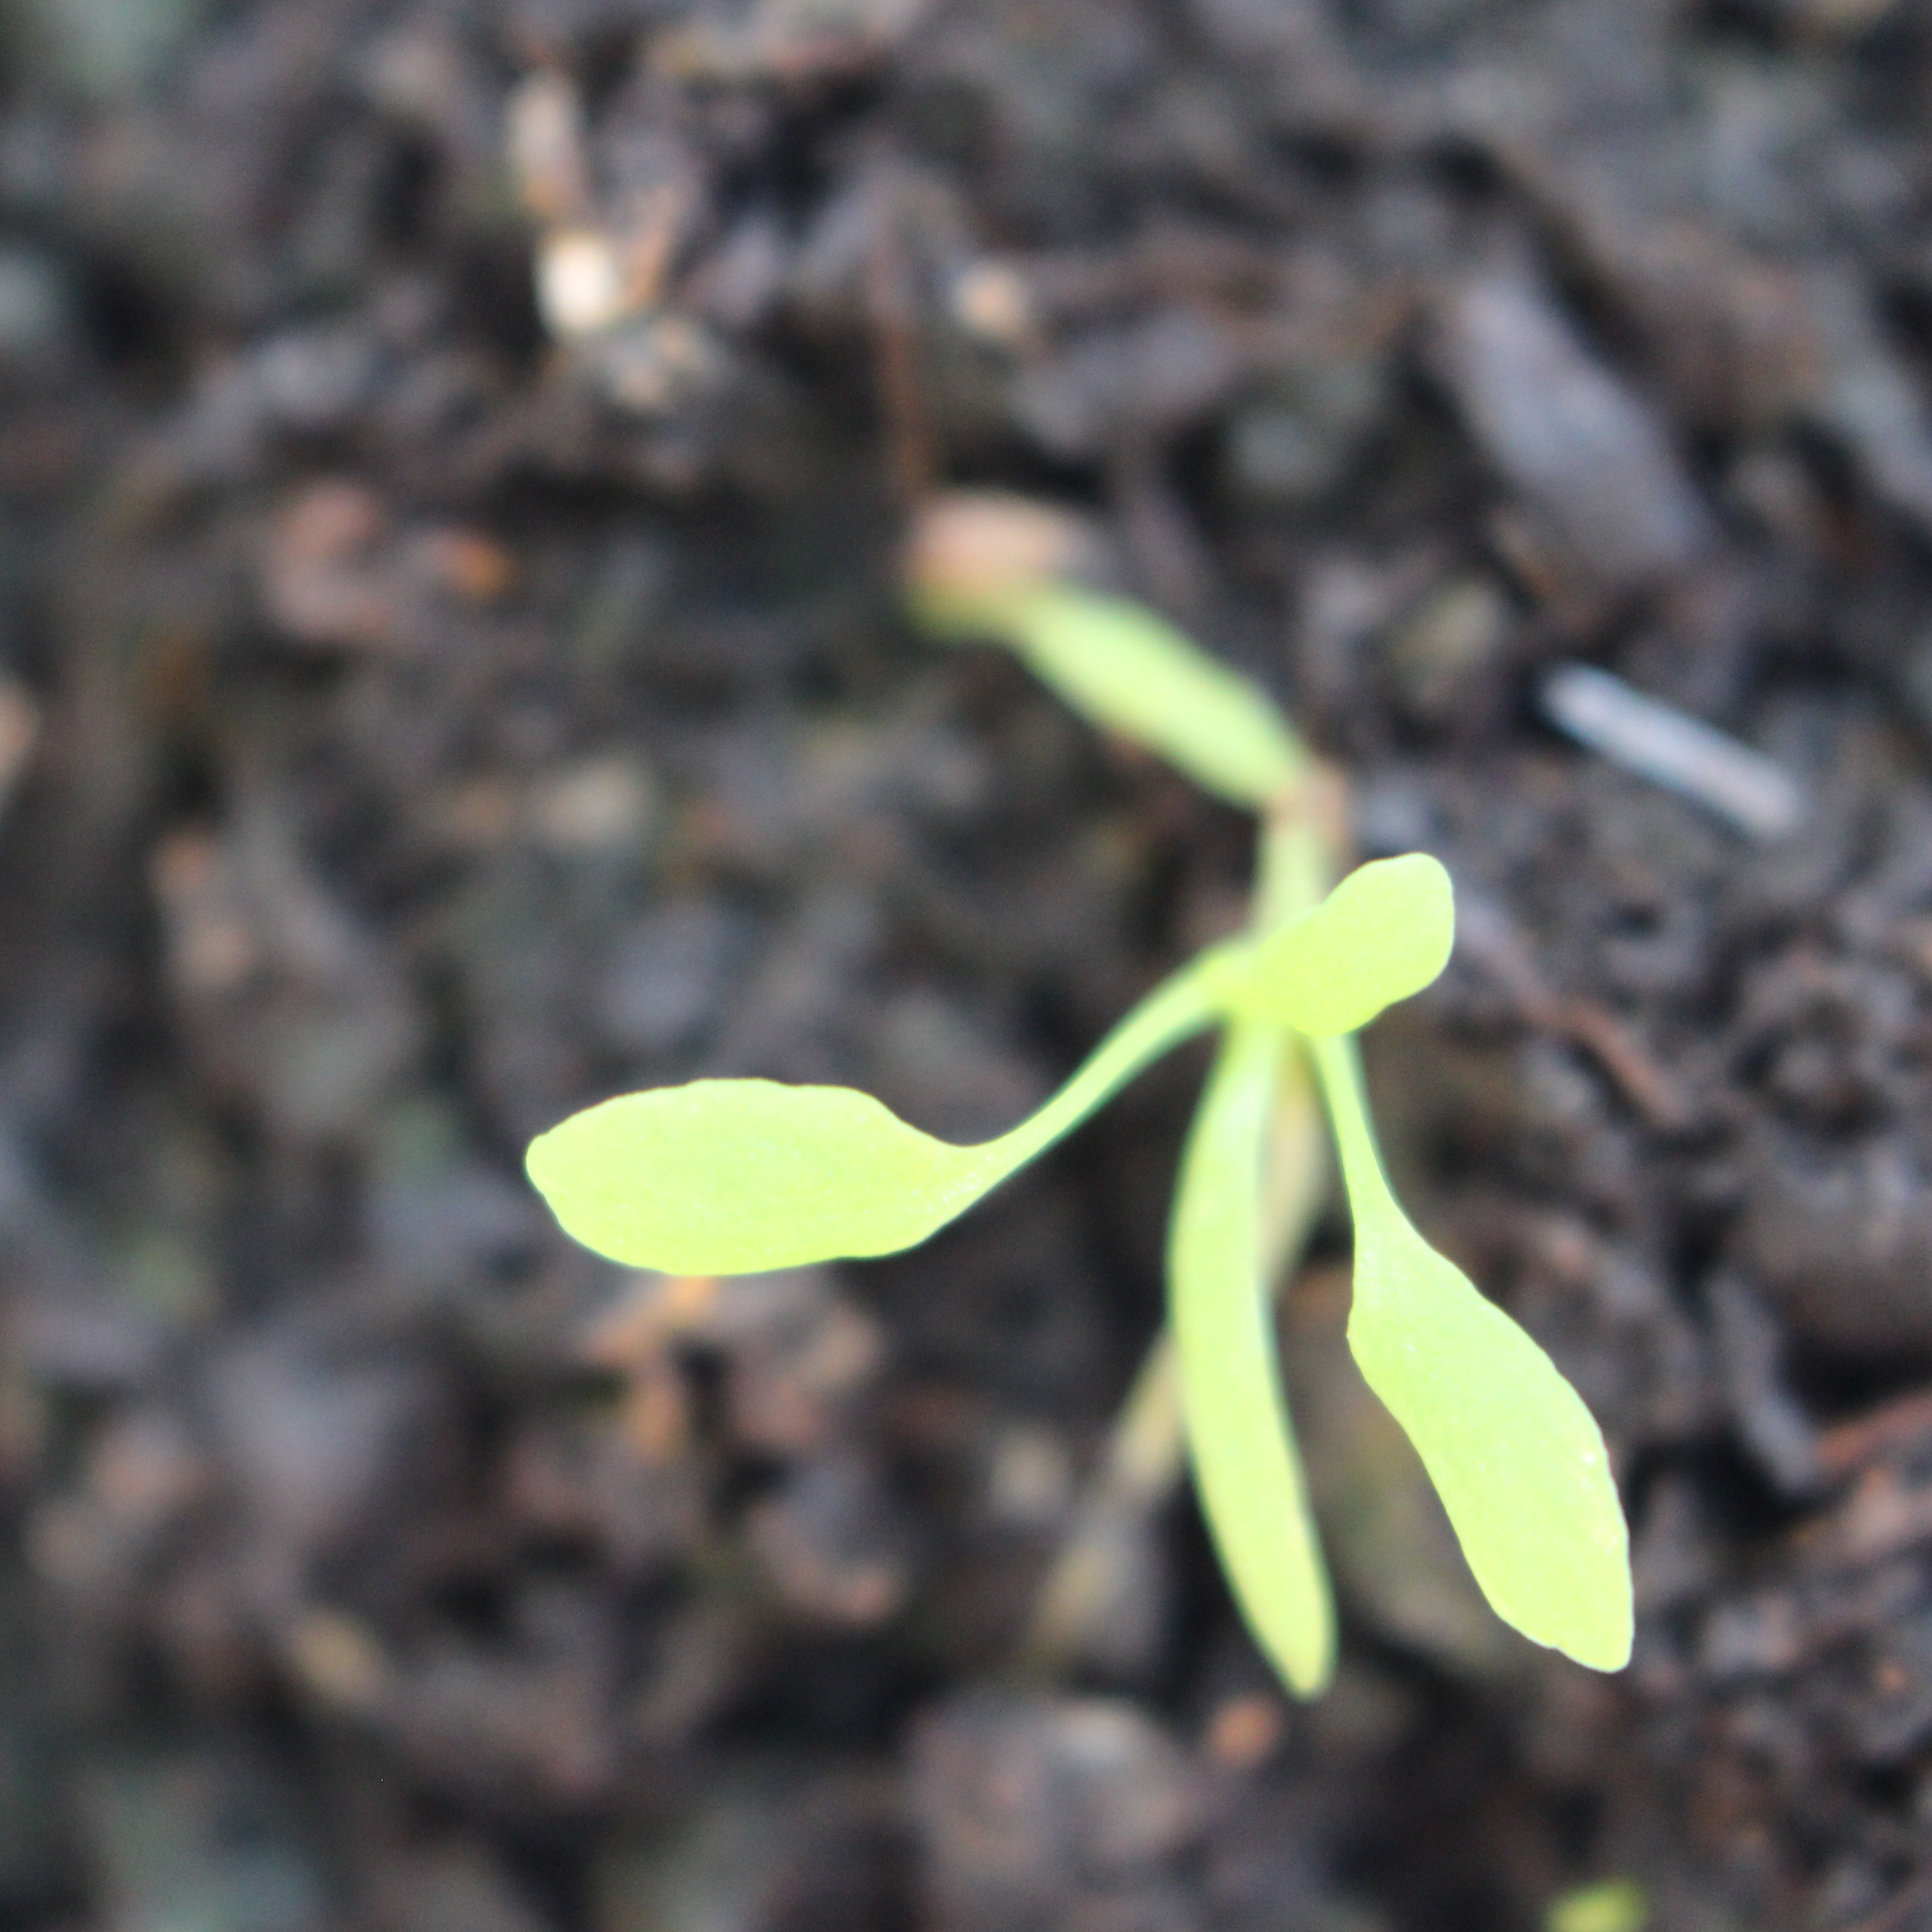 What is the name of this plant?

Papaver rhoeas
